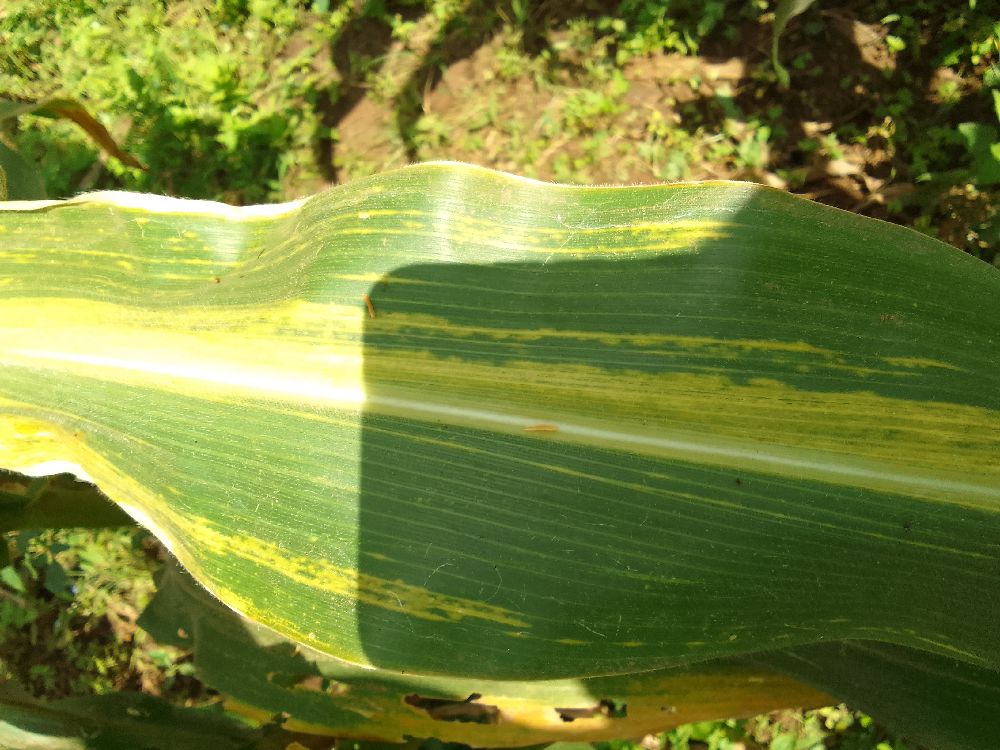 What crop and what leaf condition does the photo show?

maize, maize lethal necrosis
